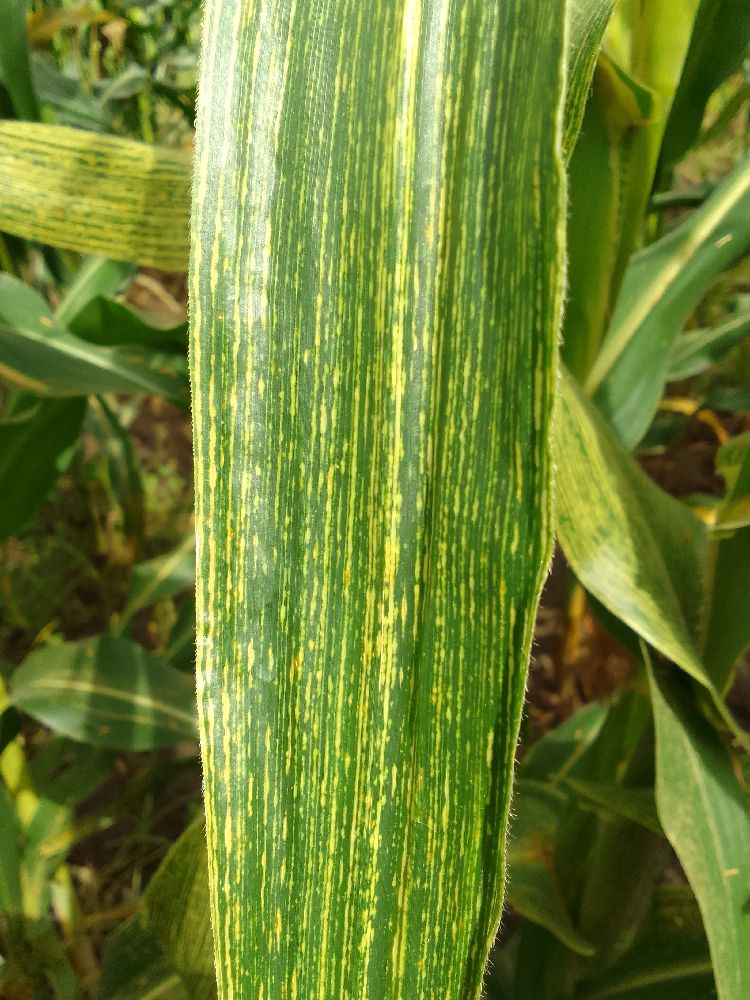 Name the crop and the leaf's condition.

maize, maize streak virus
